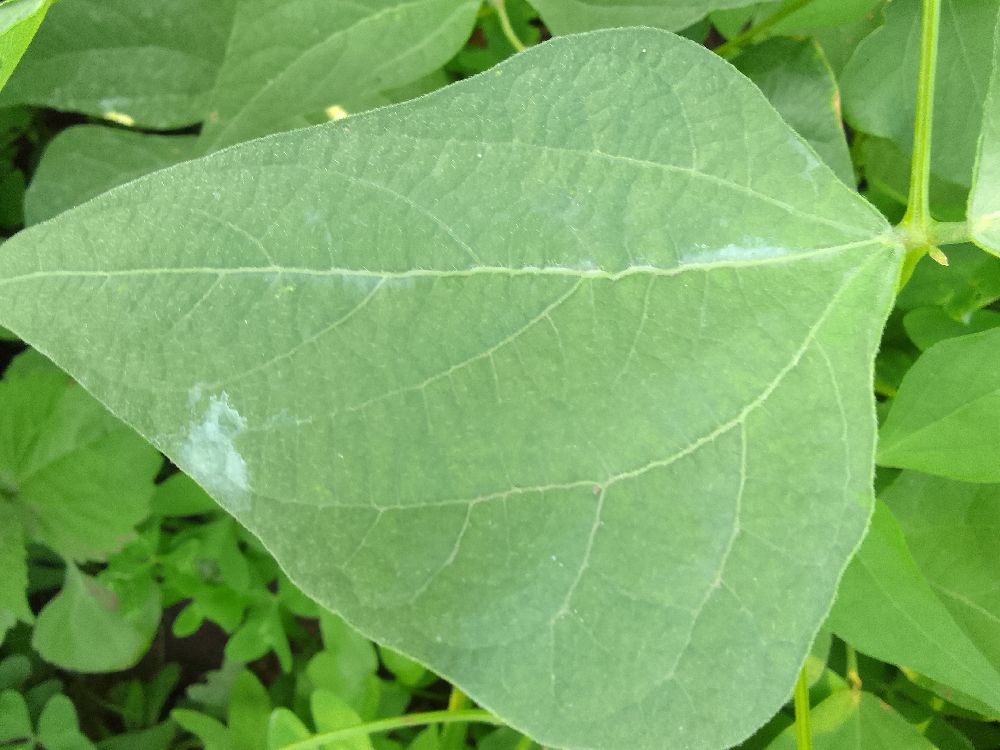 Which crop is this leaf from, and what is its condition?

common bean, healthy
